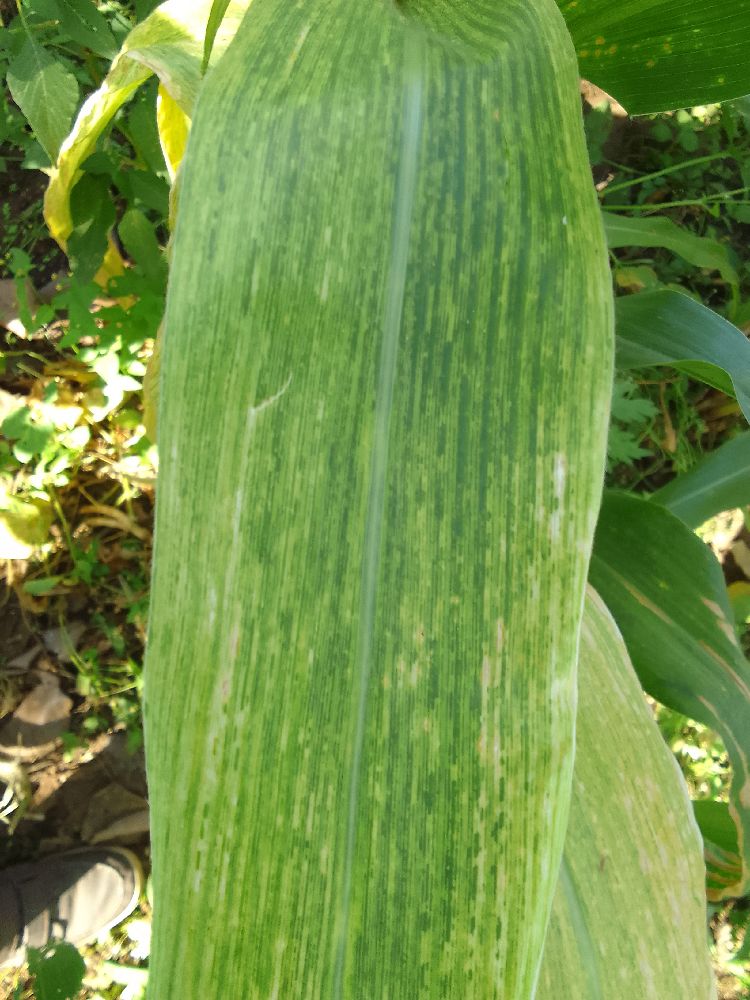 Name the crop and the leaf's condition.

maize, maize lethal necrosis
